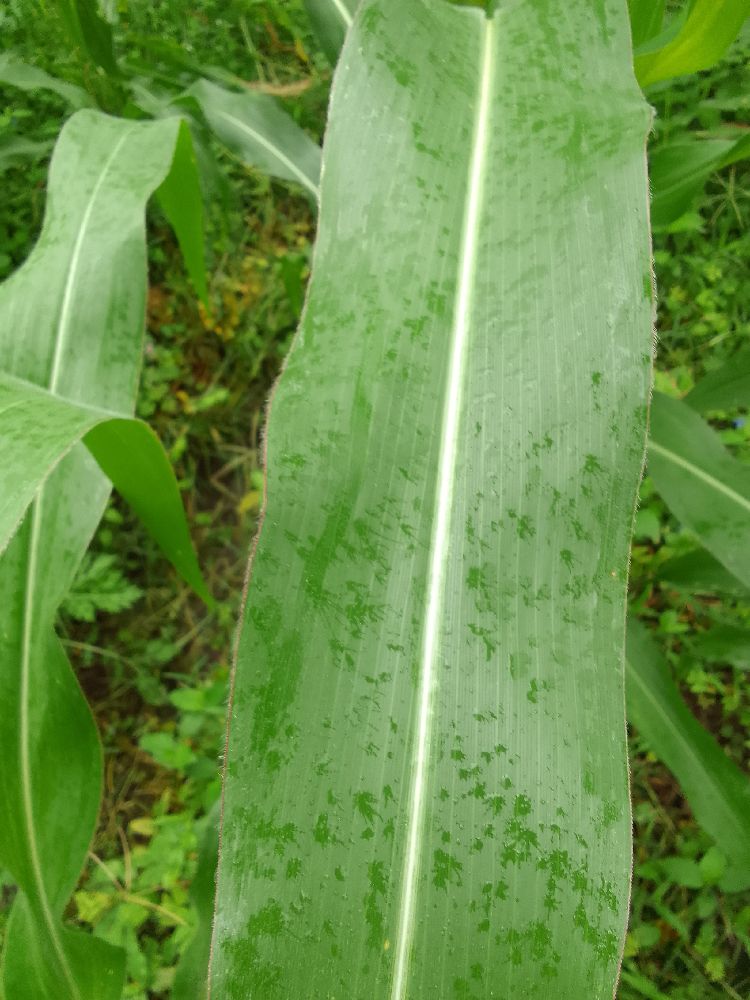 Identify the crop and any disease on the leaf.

maize, healthy
